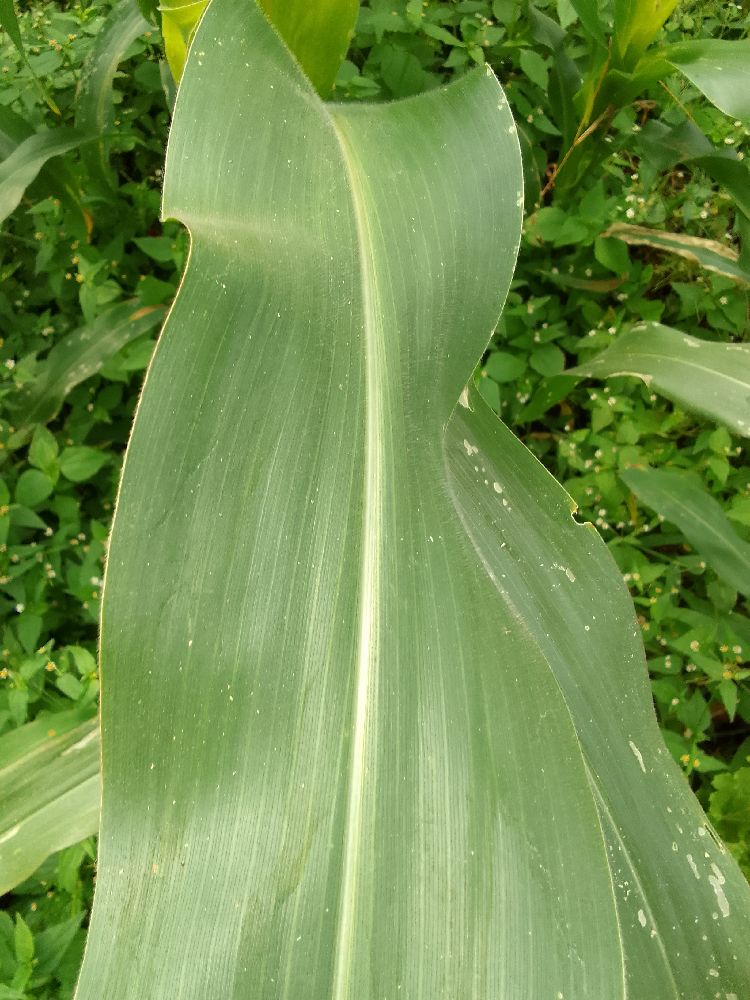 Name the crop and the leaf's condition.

maize, healthy
